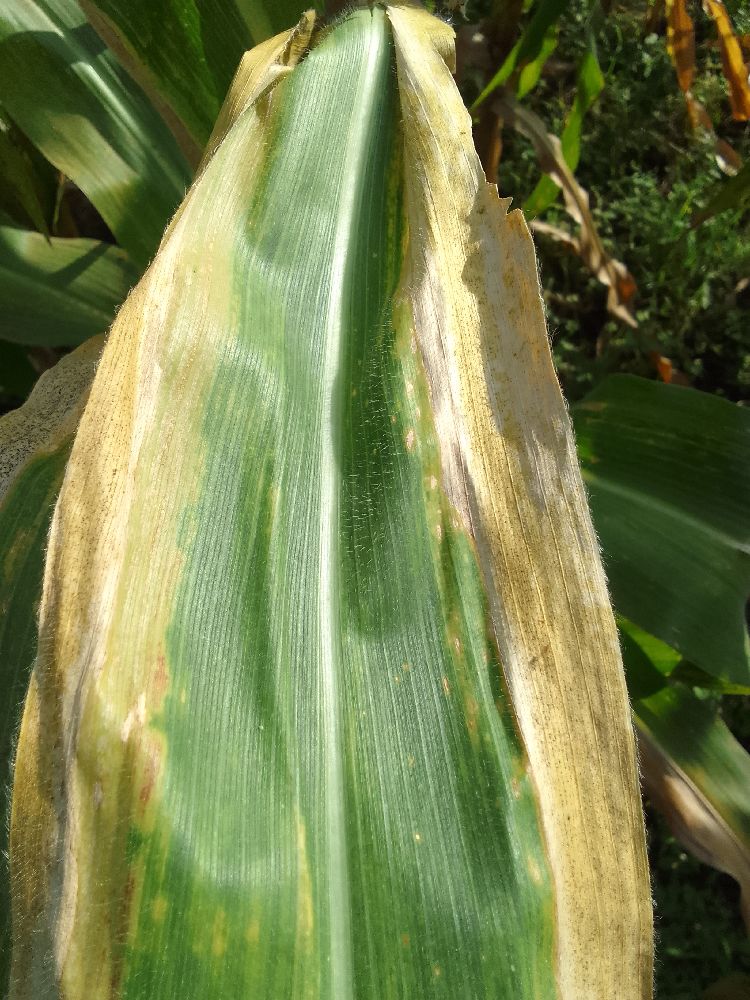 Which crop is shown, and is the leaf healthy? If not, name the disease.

maize, maize lethal necrosis
